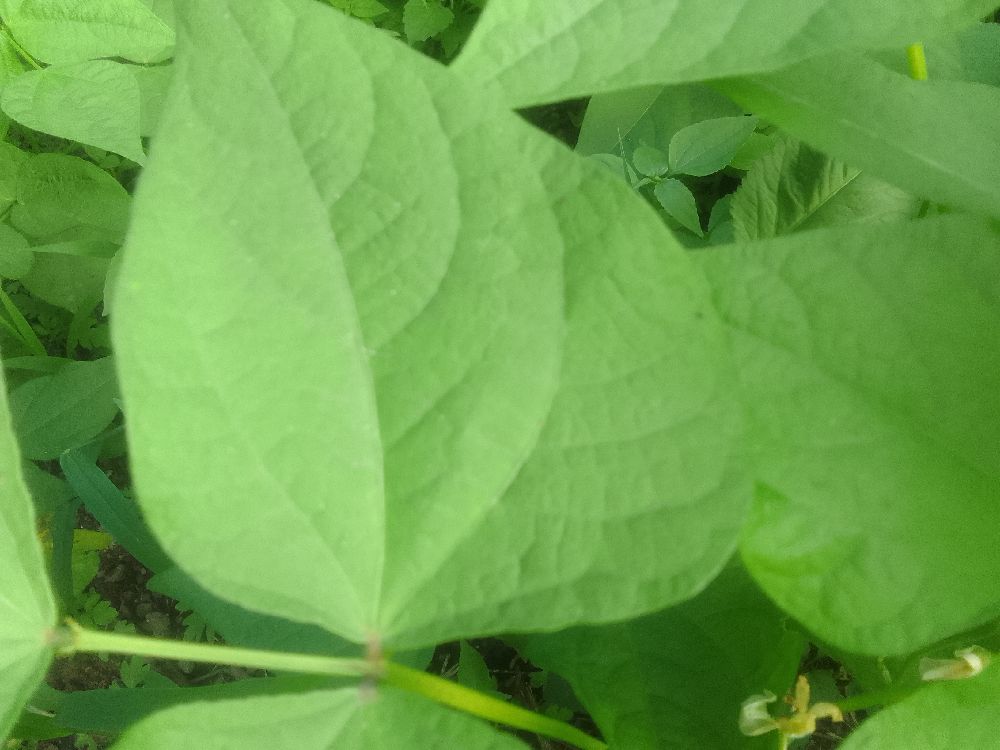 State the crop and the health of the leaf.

common bean, healthy
